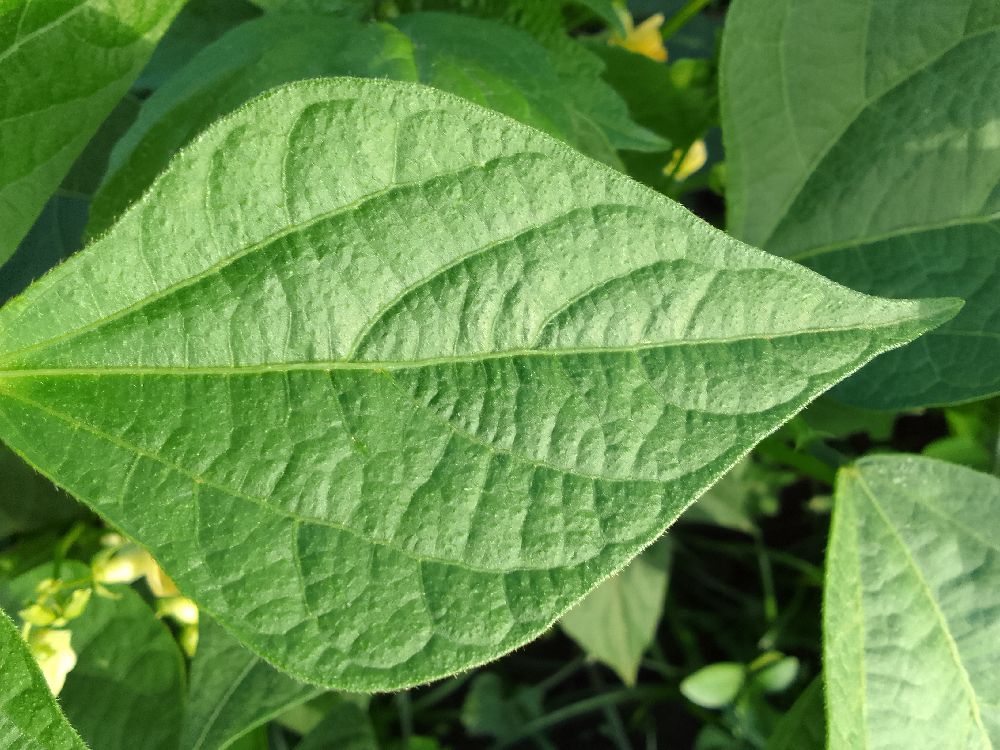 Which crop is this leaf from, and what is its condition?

common bean, healthy
